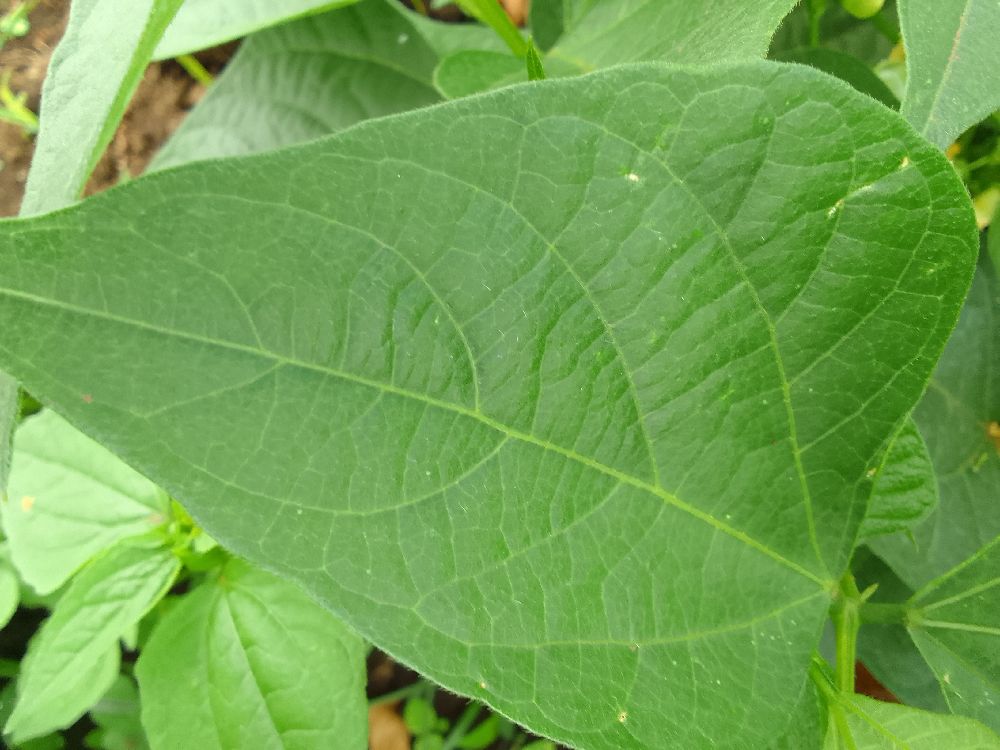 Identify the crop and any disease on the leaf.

common bean, healthy
